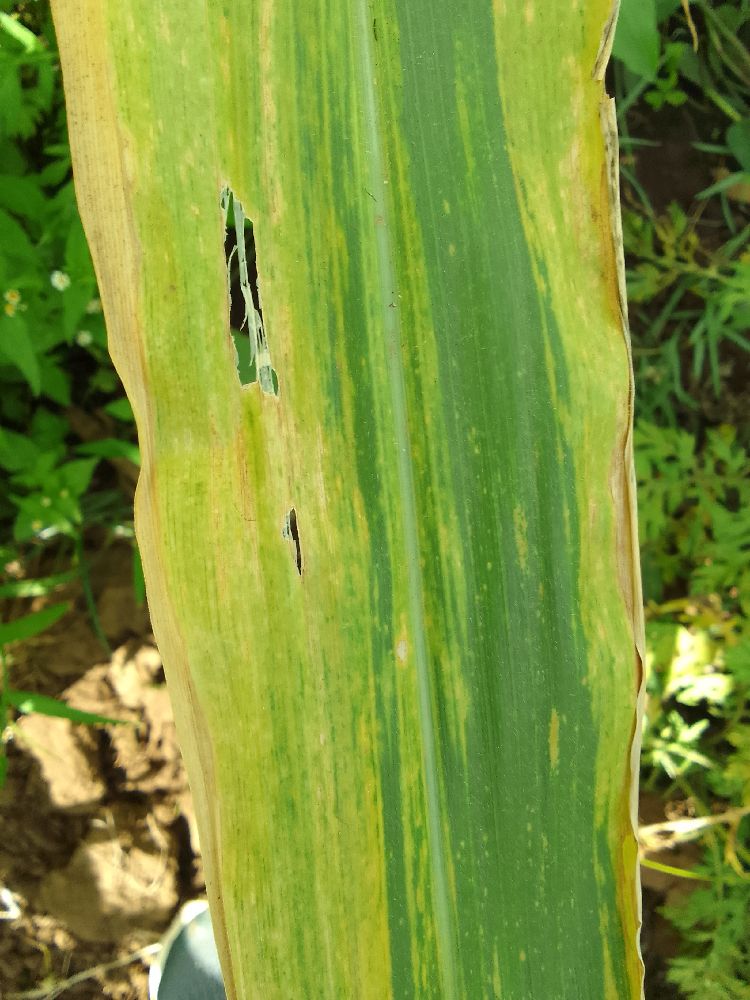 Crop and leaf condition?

maize, maize lethal necrosis
